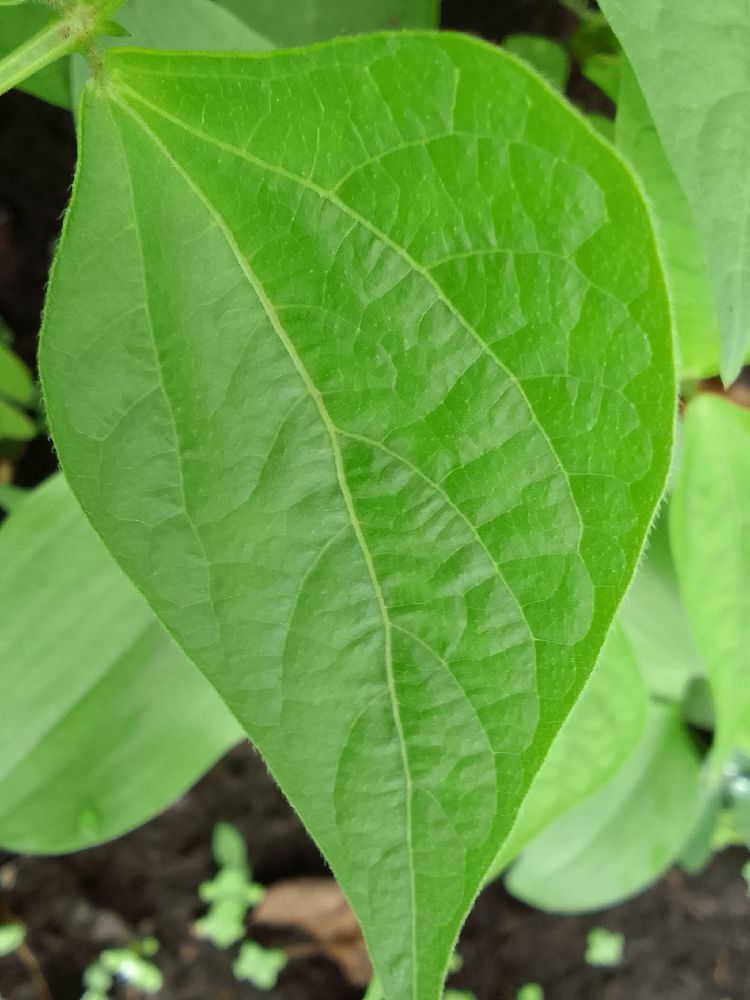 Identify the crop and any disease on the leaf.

common bean, healthy
